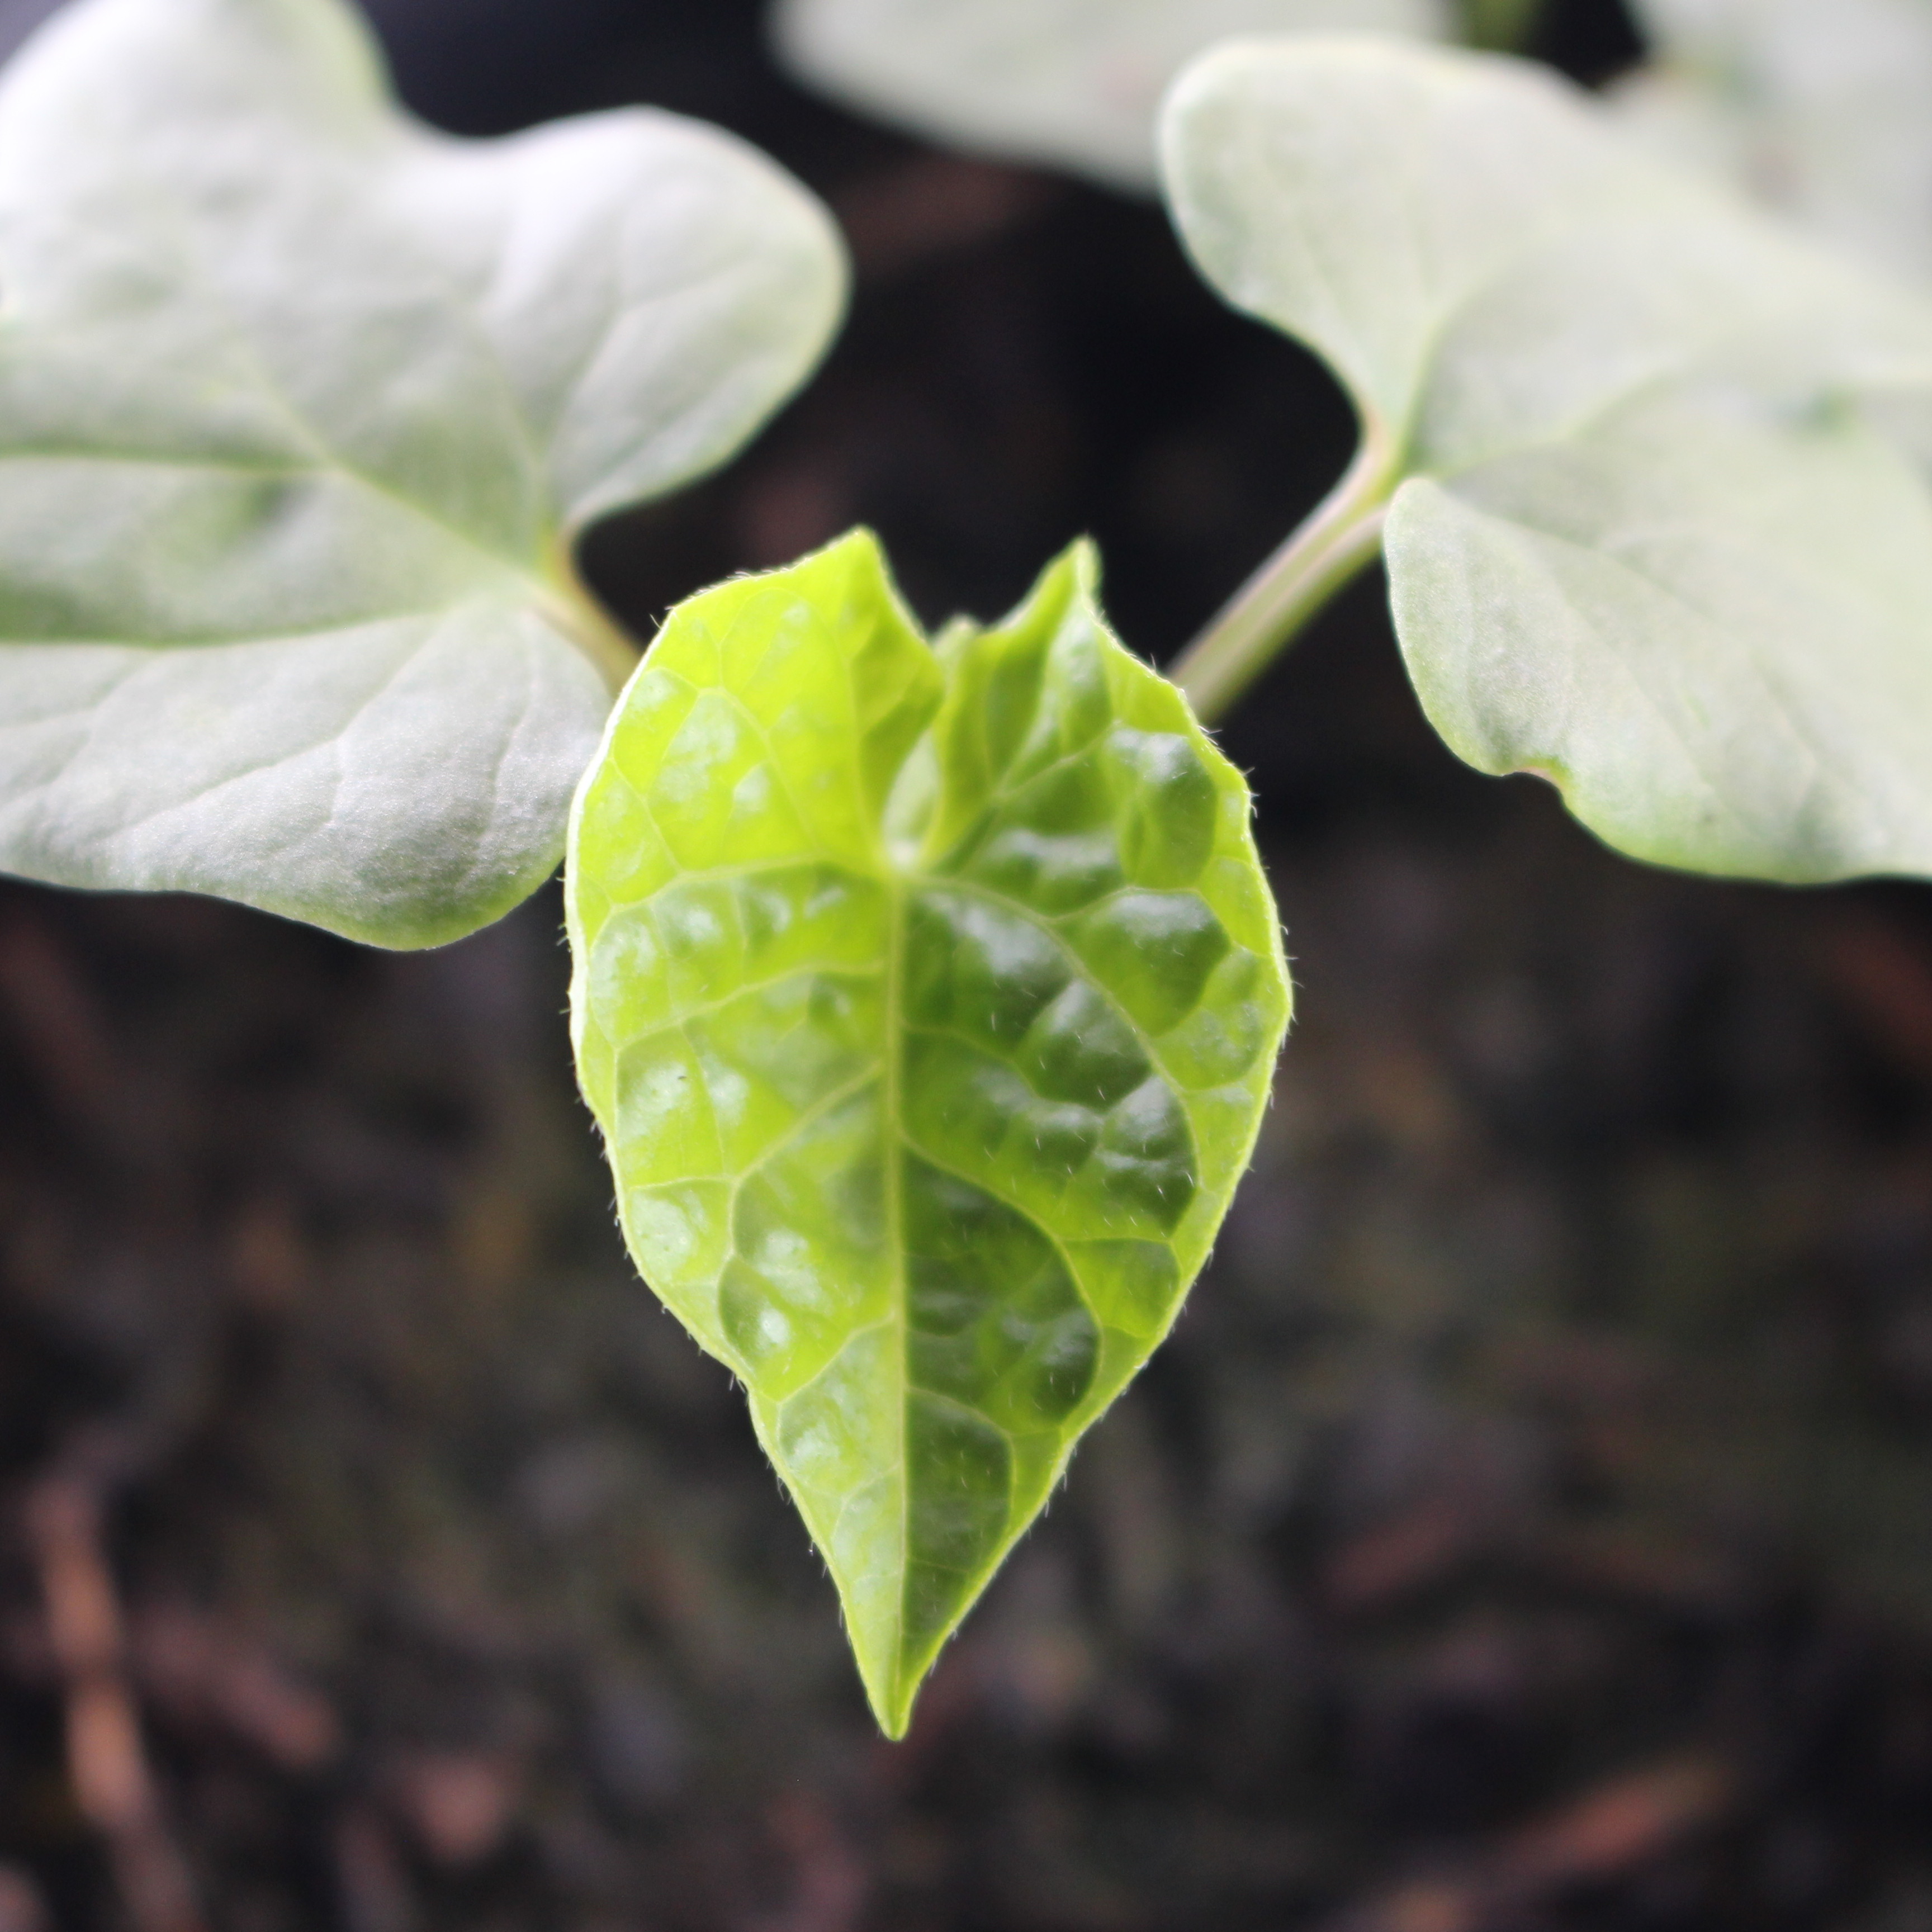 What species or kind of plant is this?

Convolvulus arvensis
